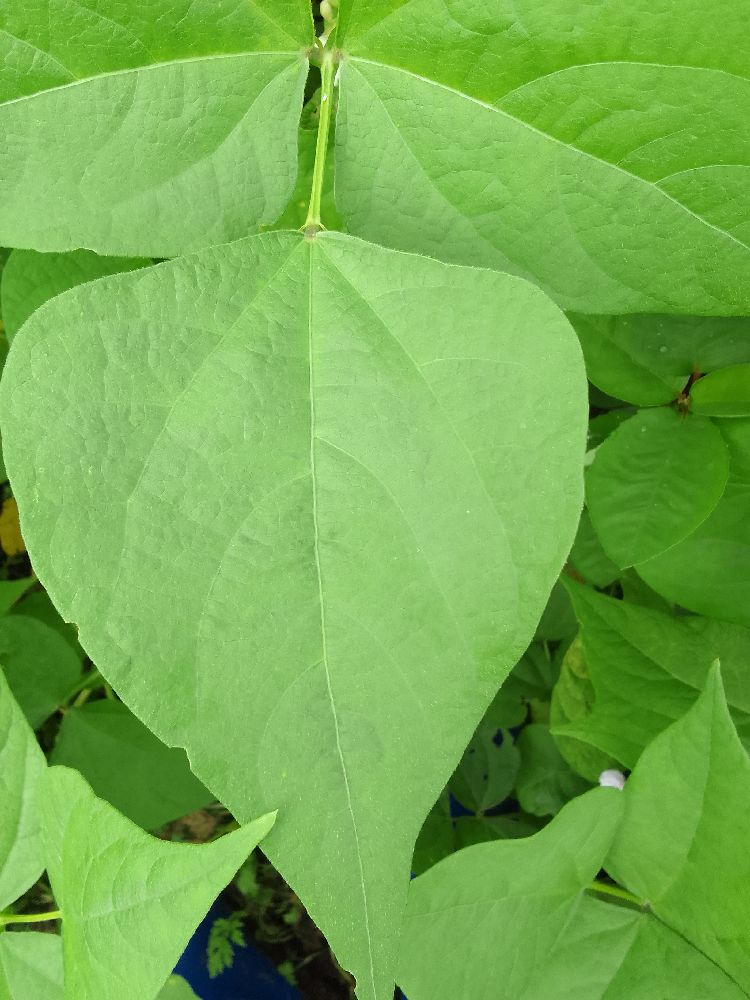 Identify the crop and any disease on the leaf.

common bean, healthy
